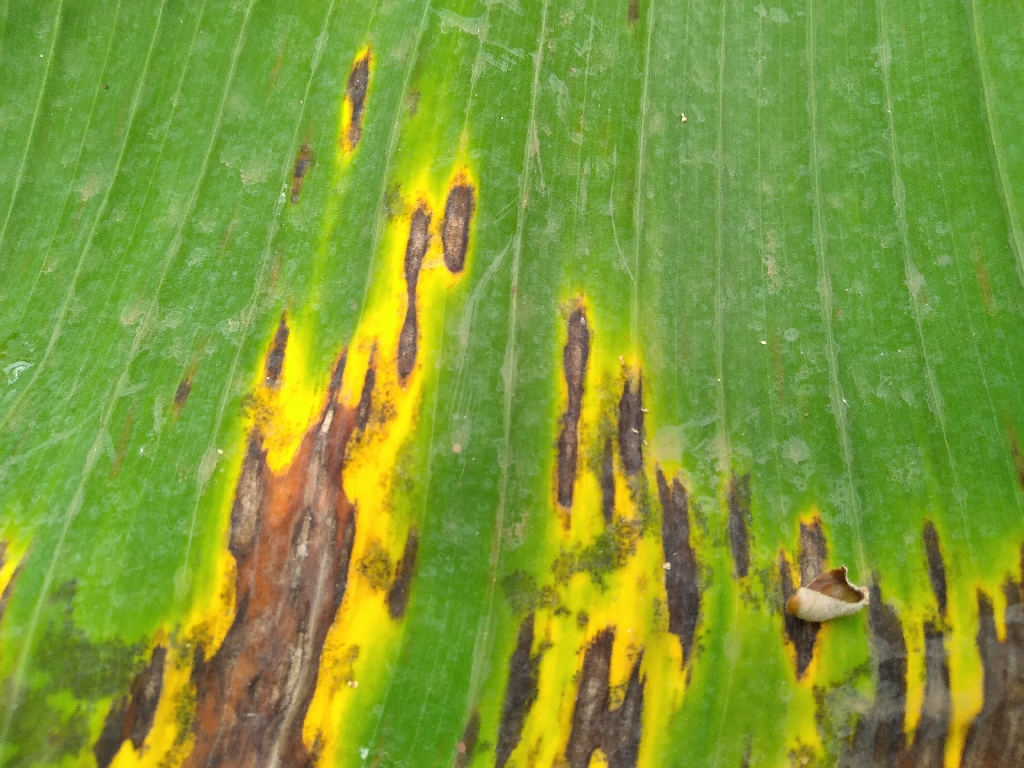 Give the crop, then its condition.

banana, black sigatoka
